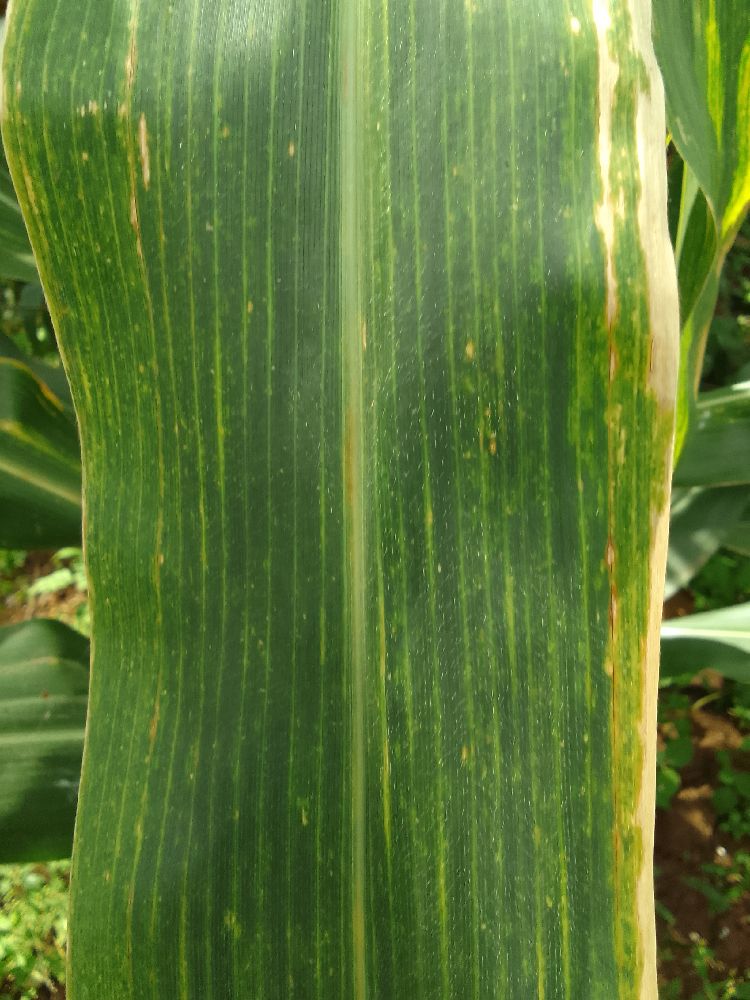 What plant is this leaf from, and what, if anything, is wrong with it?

maize, maize lethal necrosis
